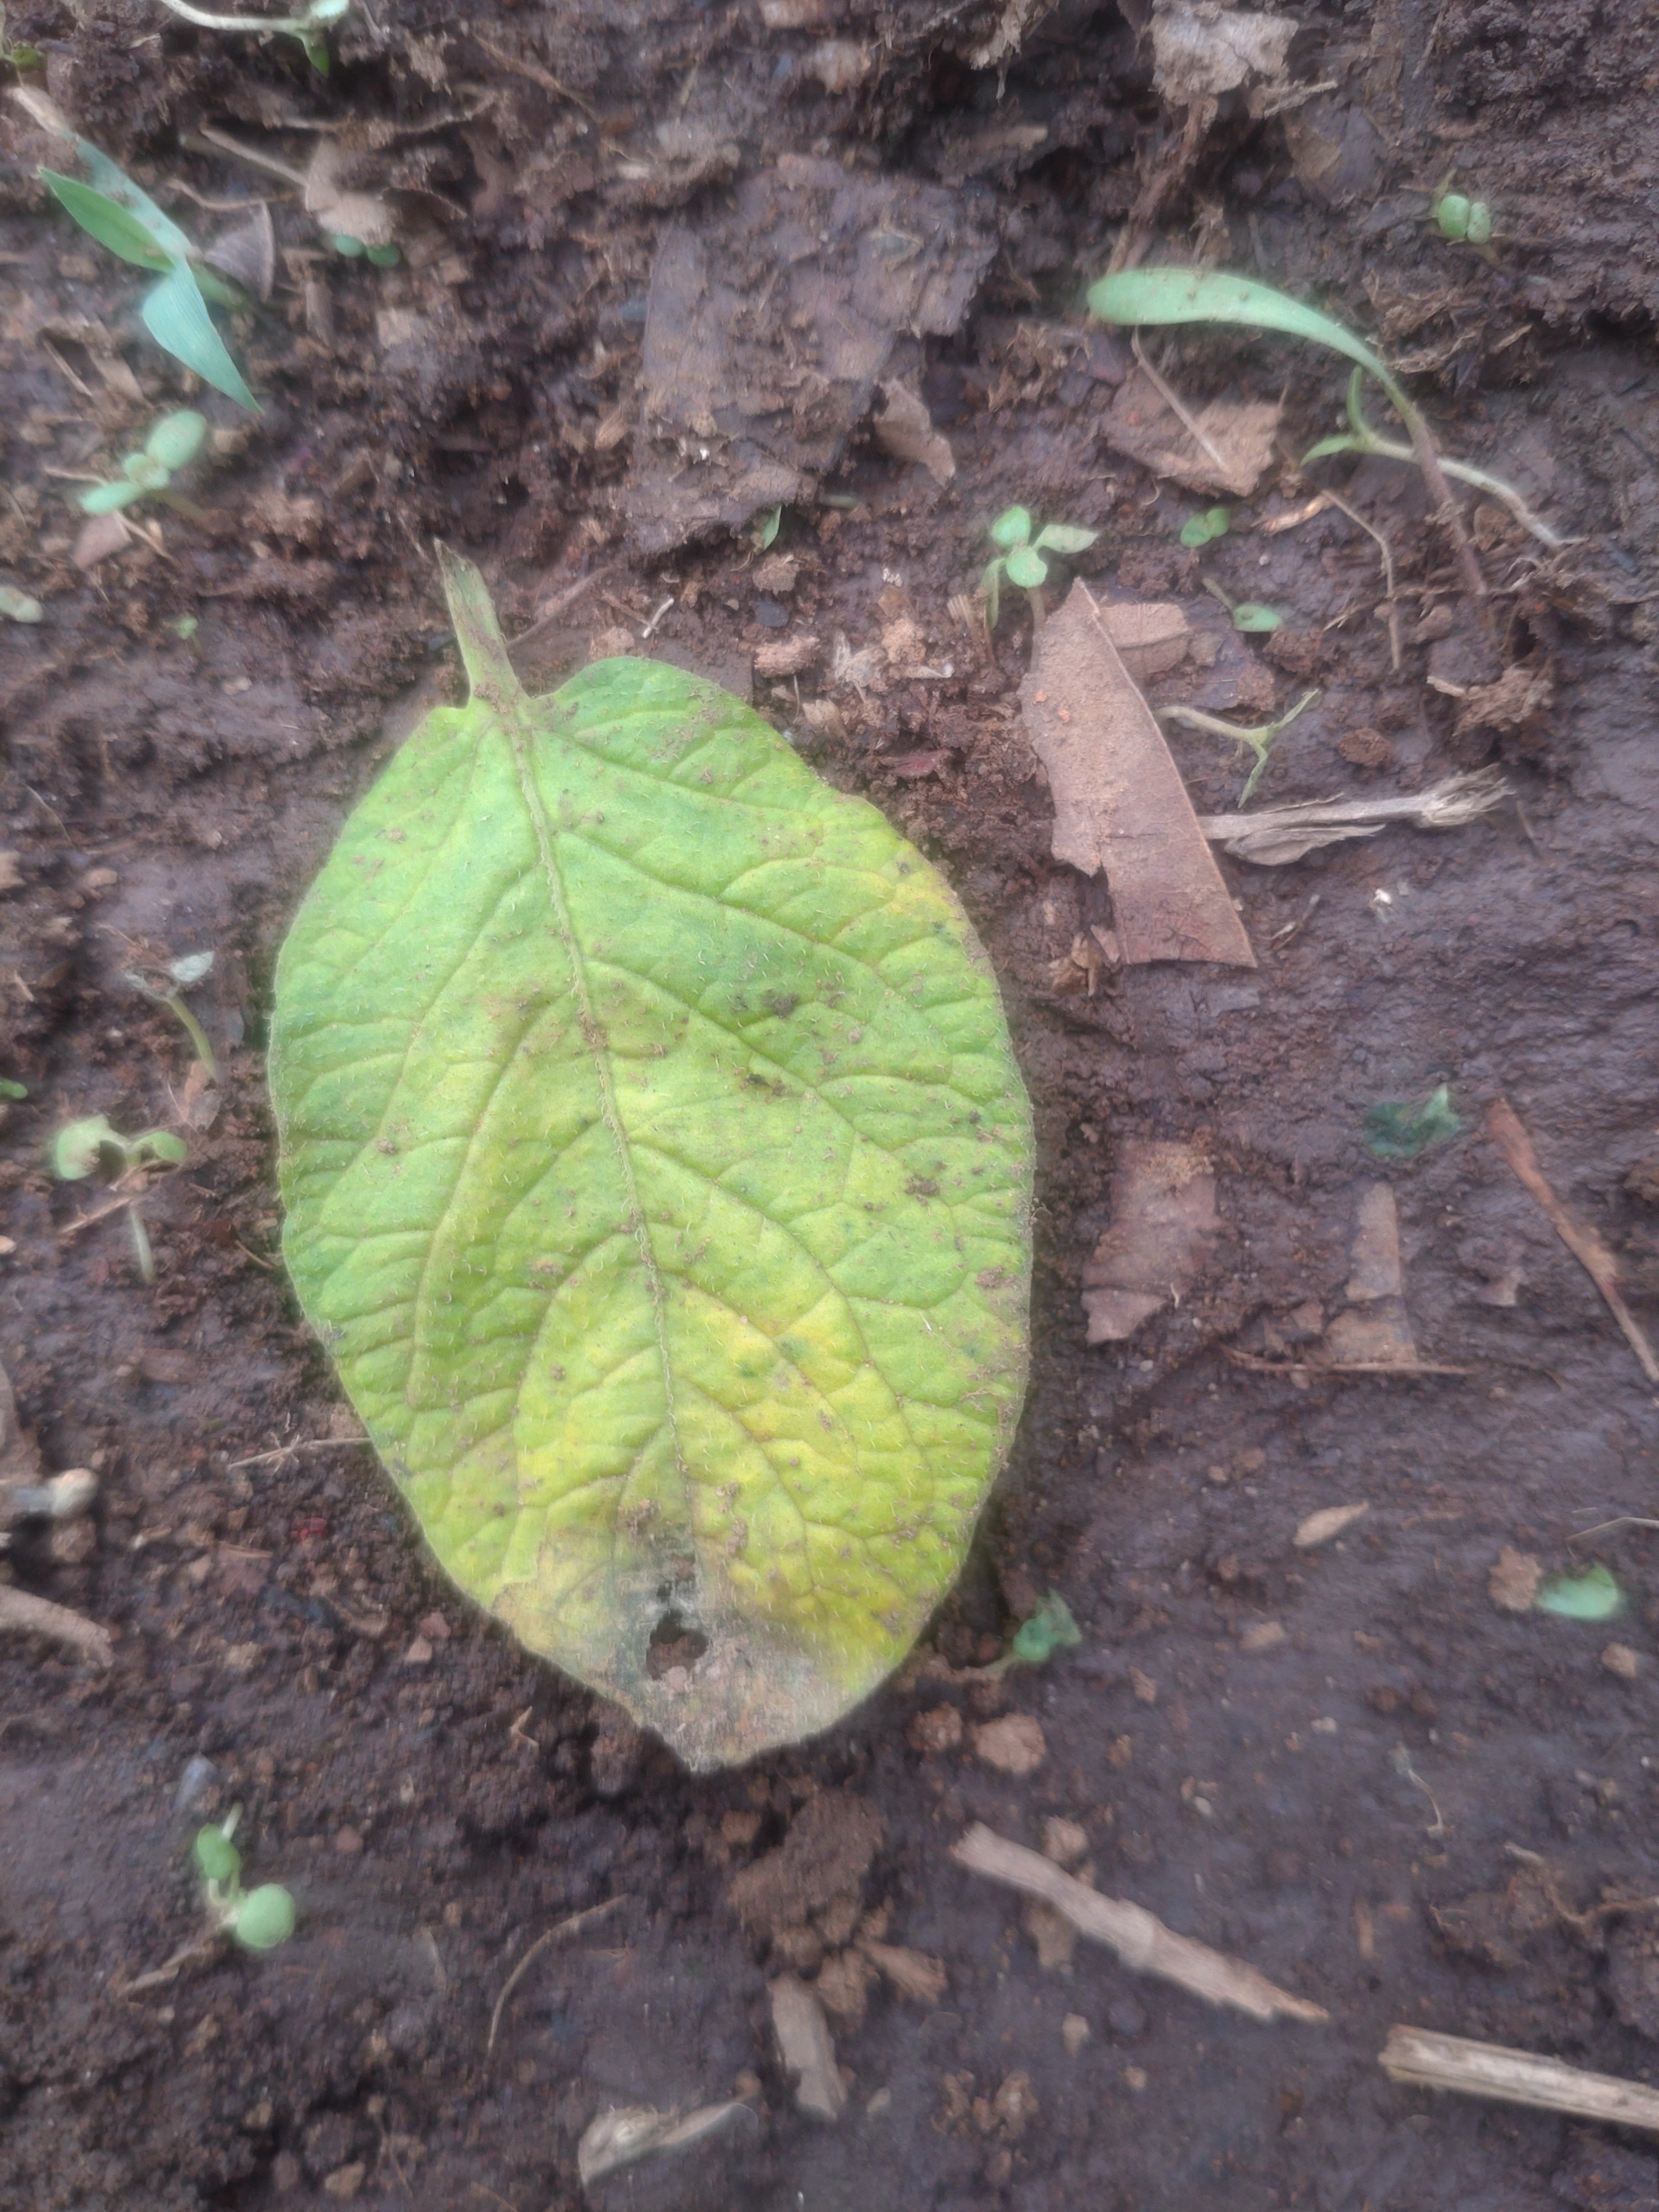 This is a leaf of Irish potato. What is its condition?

late blight
